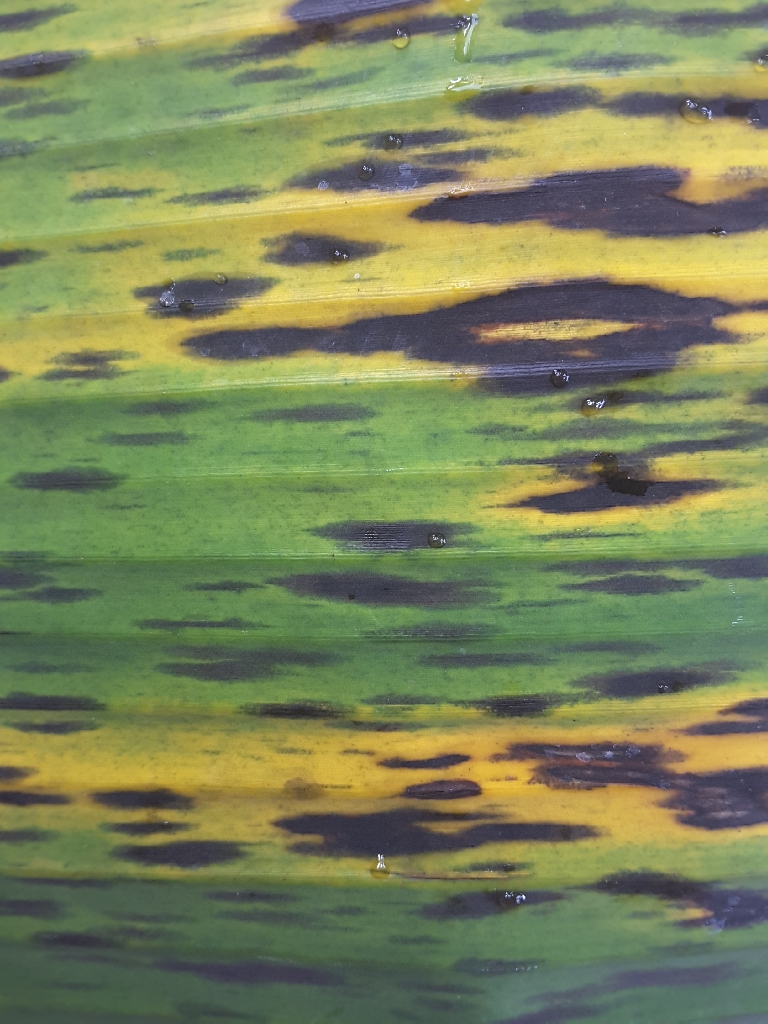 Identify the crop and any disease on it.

banana, black sigatoka
